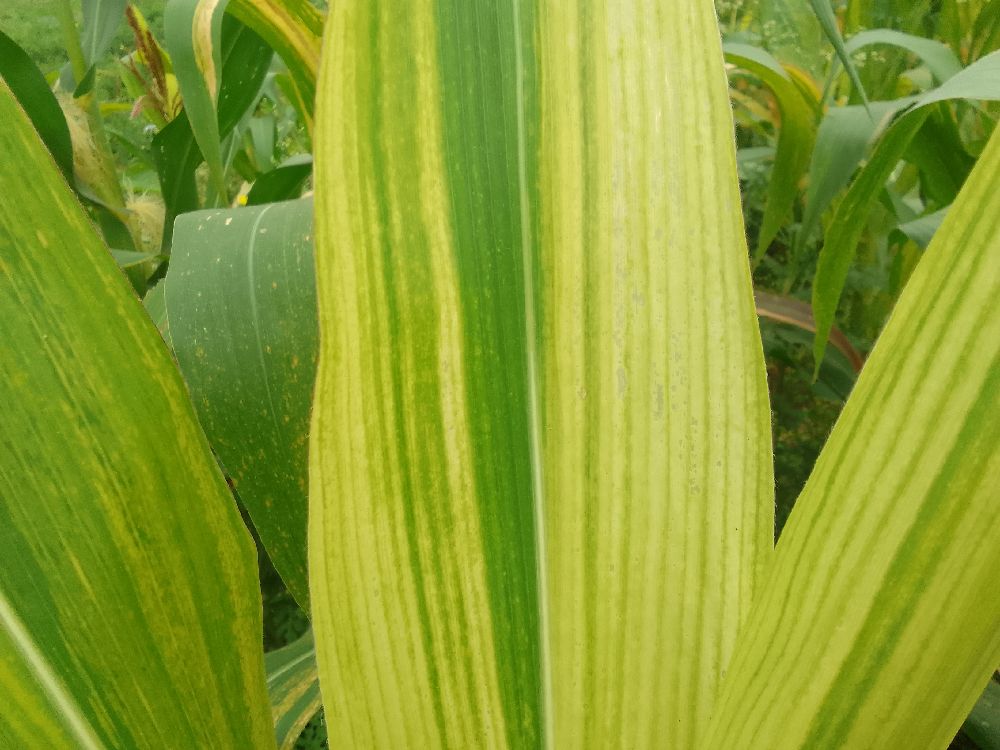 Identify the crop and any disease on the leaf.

maize, maize lethal necrosis
